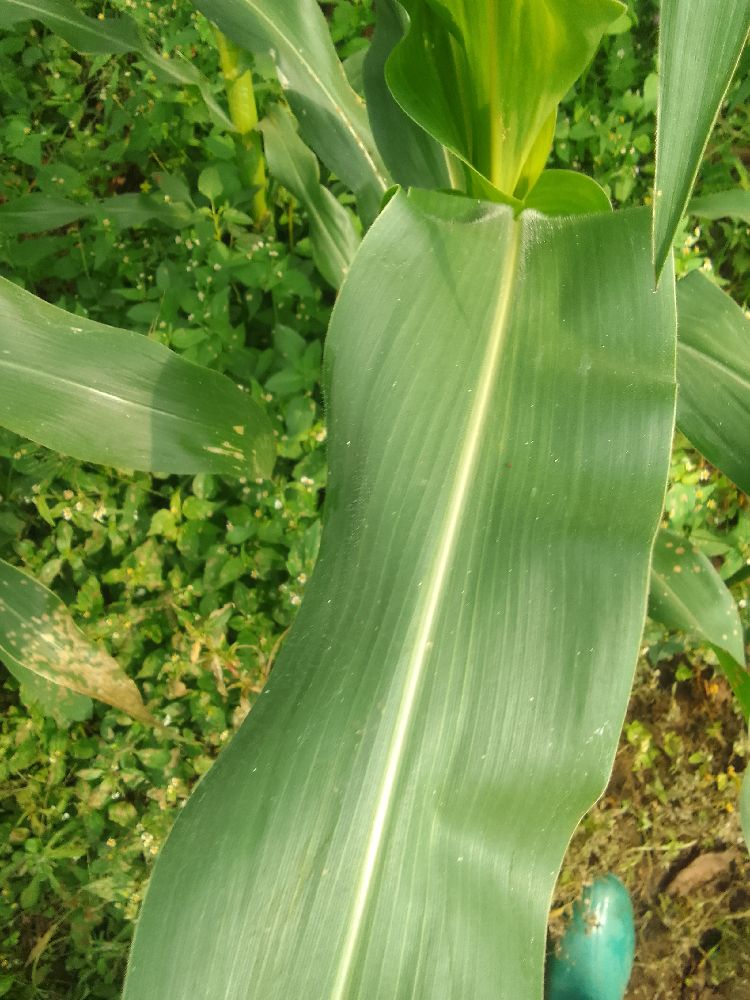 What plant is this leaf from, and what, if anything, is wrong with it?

maize, healthy
